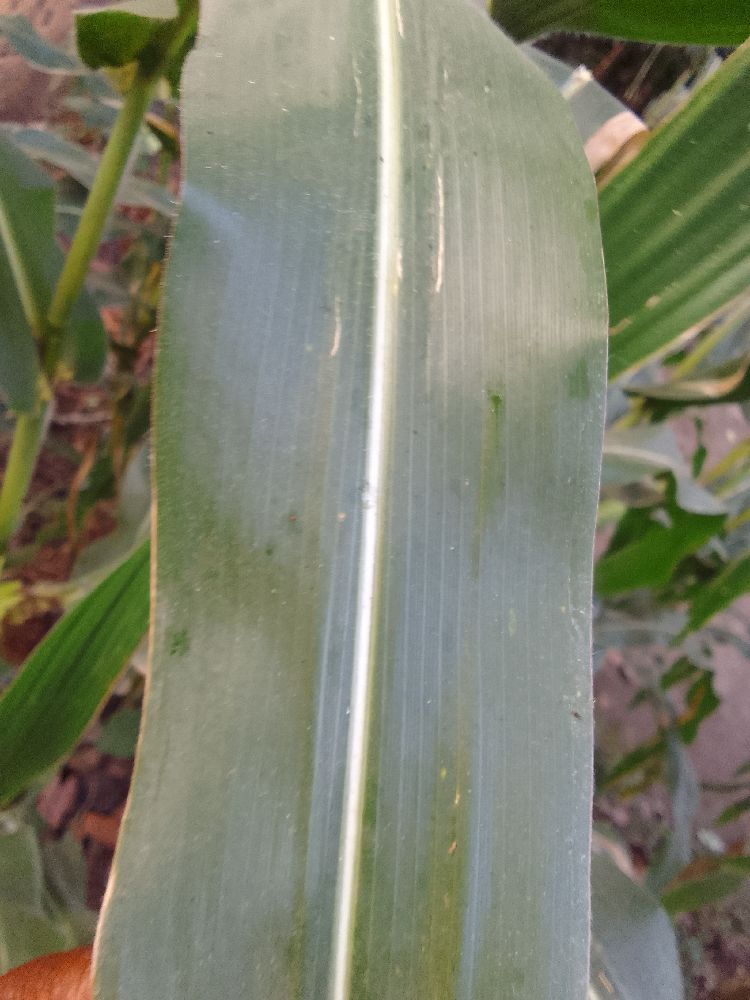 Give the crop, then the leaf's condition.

maize, healthy
